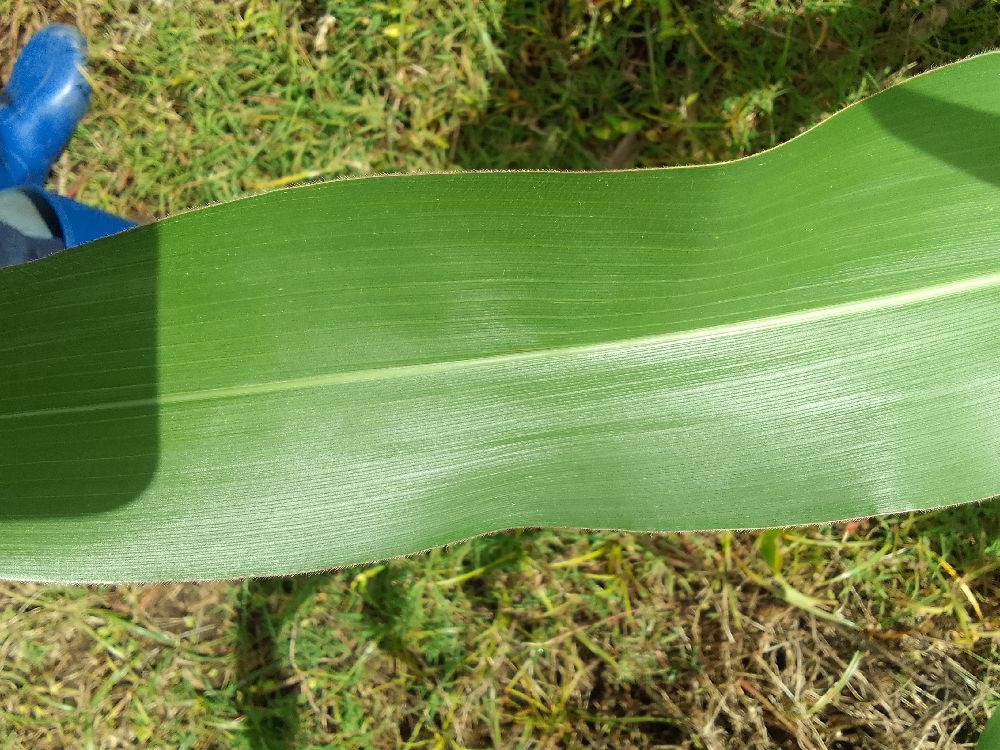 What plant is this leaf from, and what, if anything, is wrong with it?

maize, healthy
